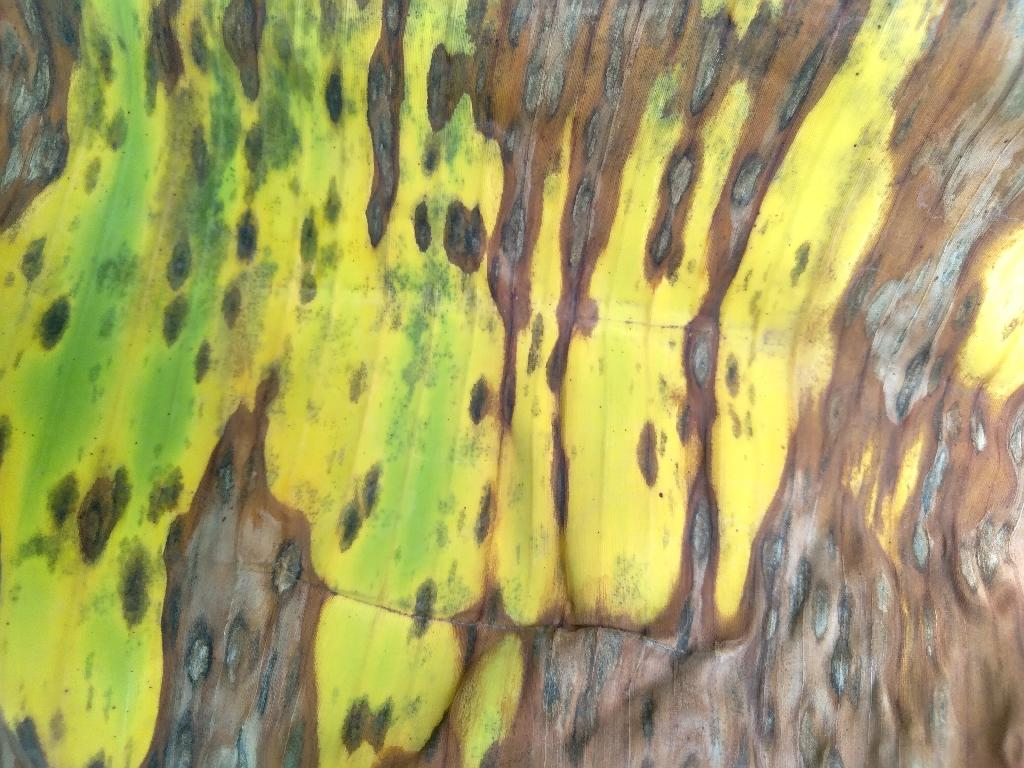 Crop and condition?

banana, black sigatoka
